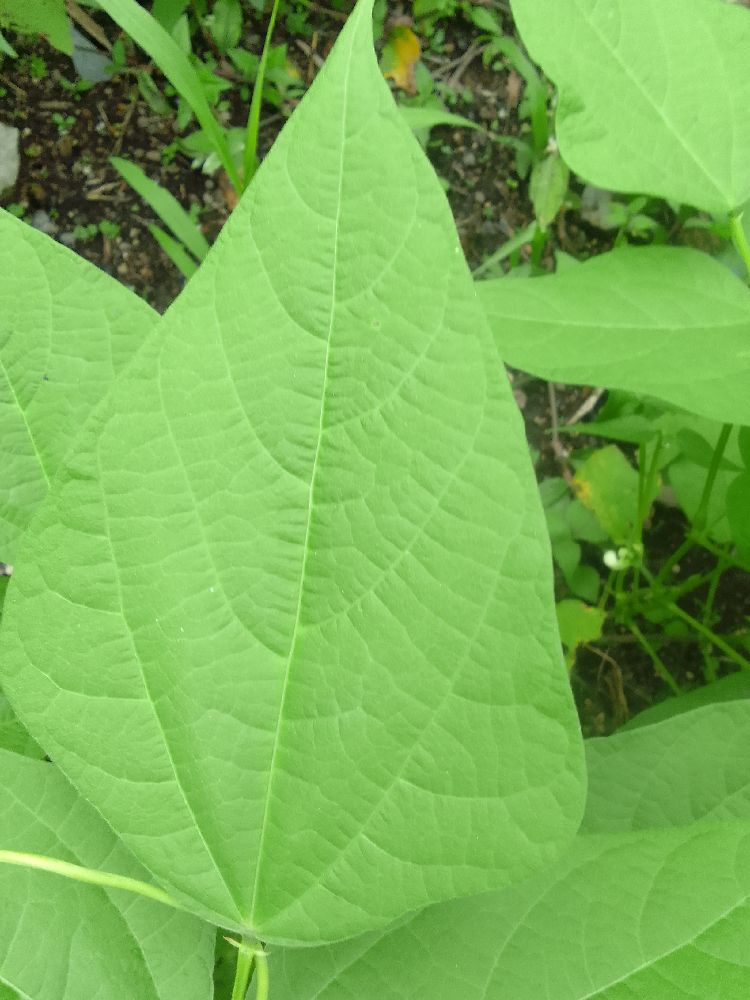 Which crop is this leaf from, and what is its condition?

common bean, healthy
